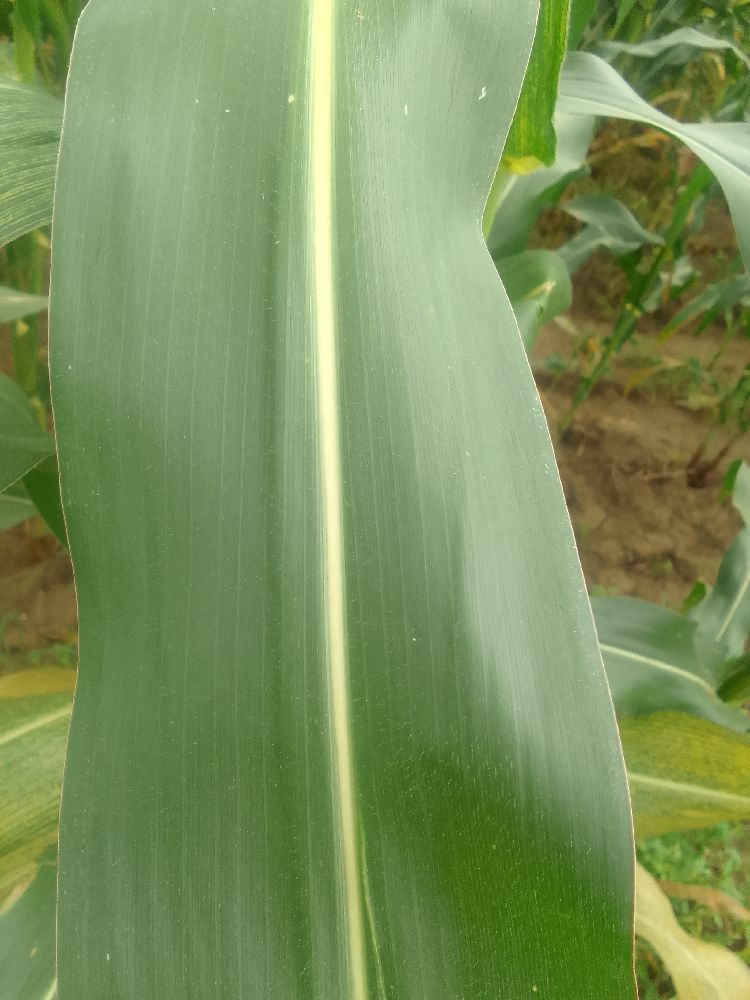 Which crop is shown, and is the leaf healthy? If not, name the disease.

maize, healthy
